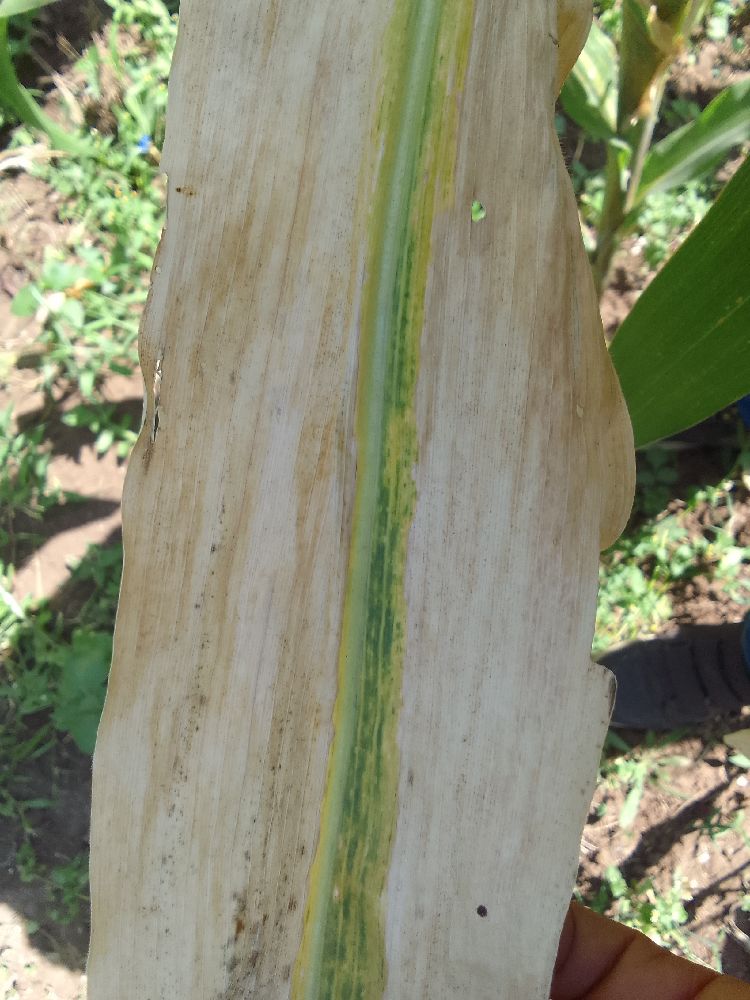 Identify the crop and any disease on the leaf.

maize, maize lethal necrosis
